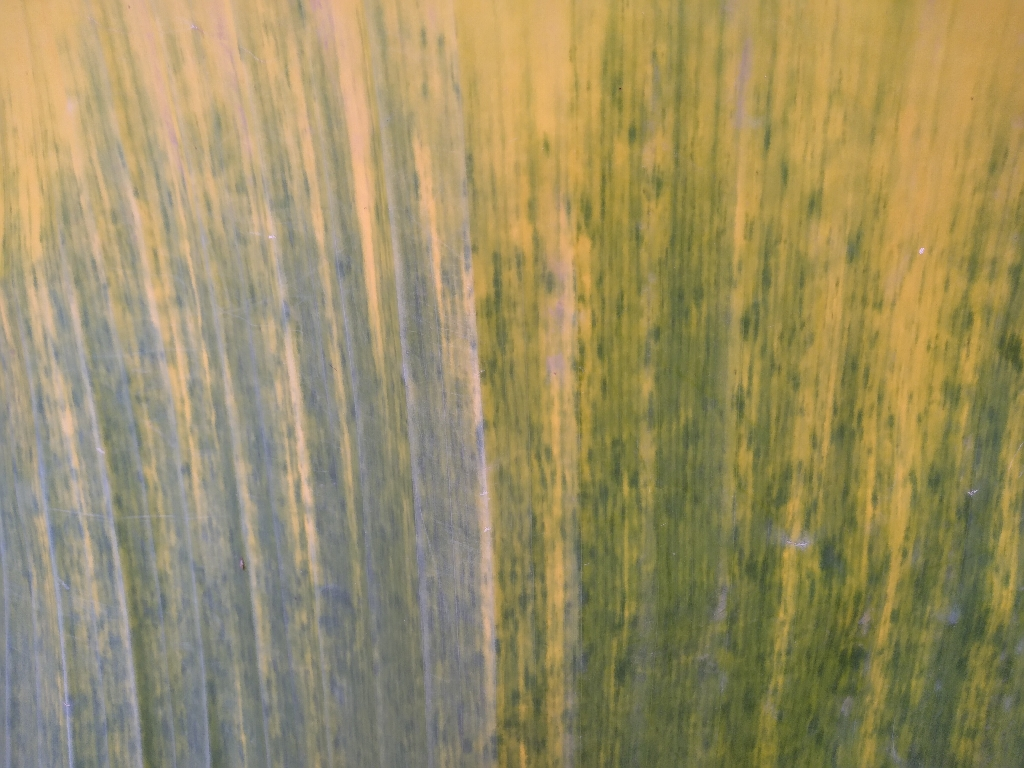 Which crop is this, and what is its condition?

banana, fusarium wilt race 1
